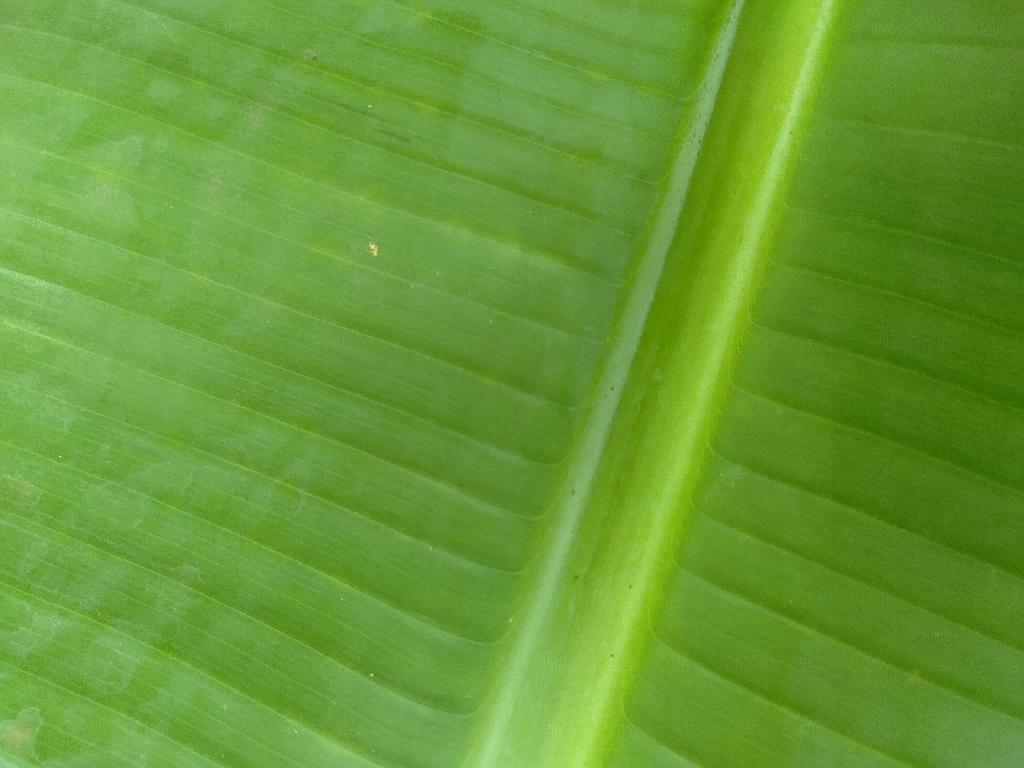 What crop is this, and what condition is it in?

banana, healthy
